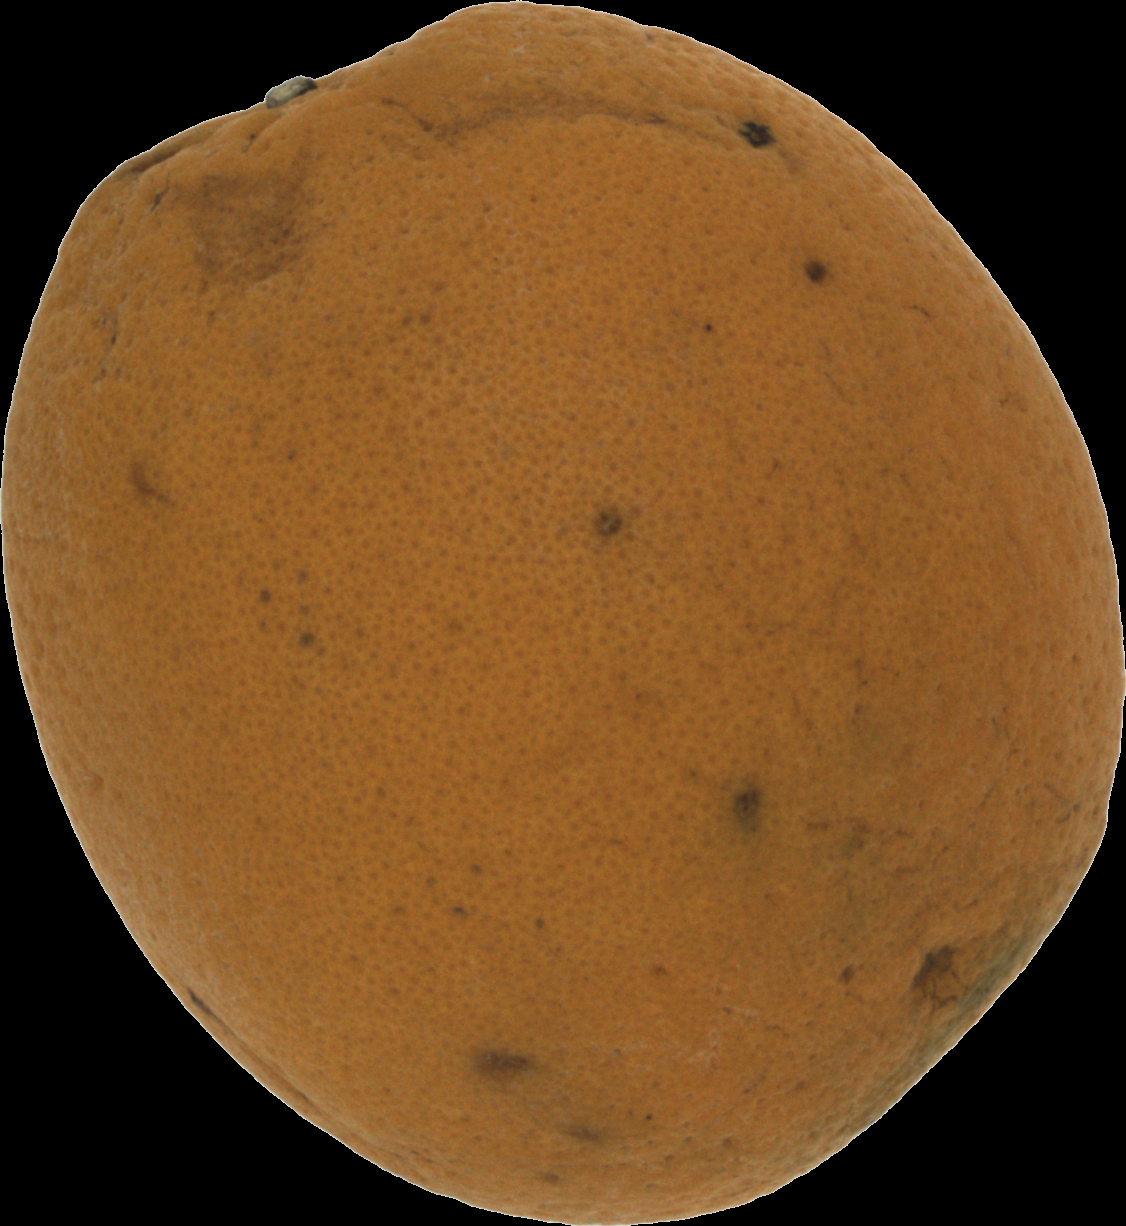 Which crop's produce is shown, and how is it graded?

orange, bad
